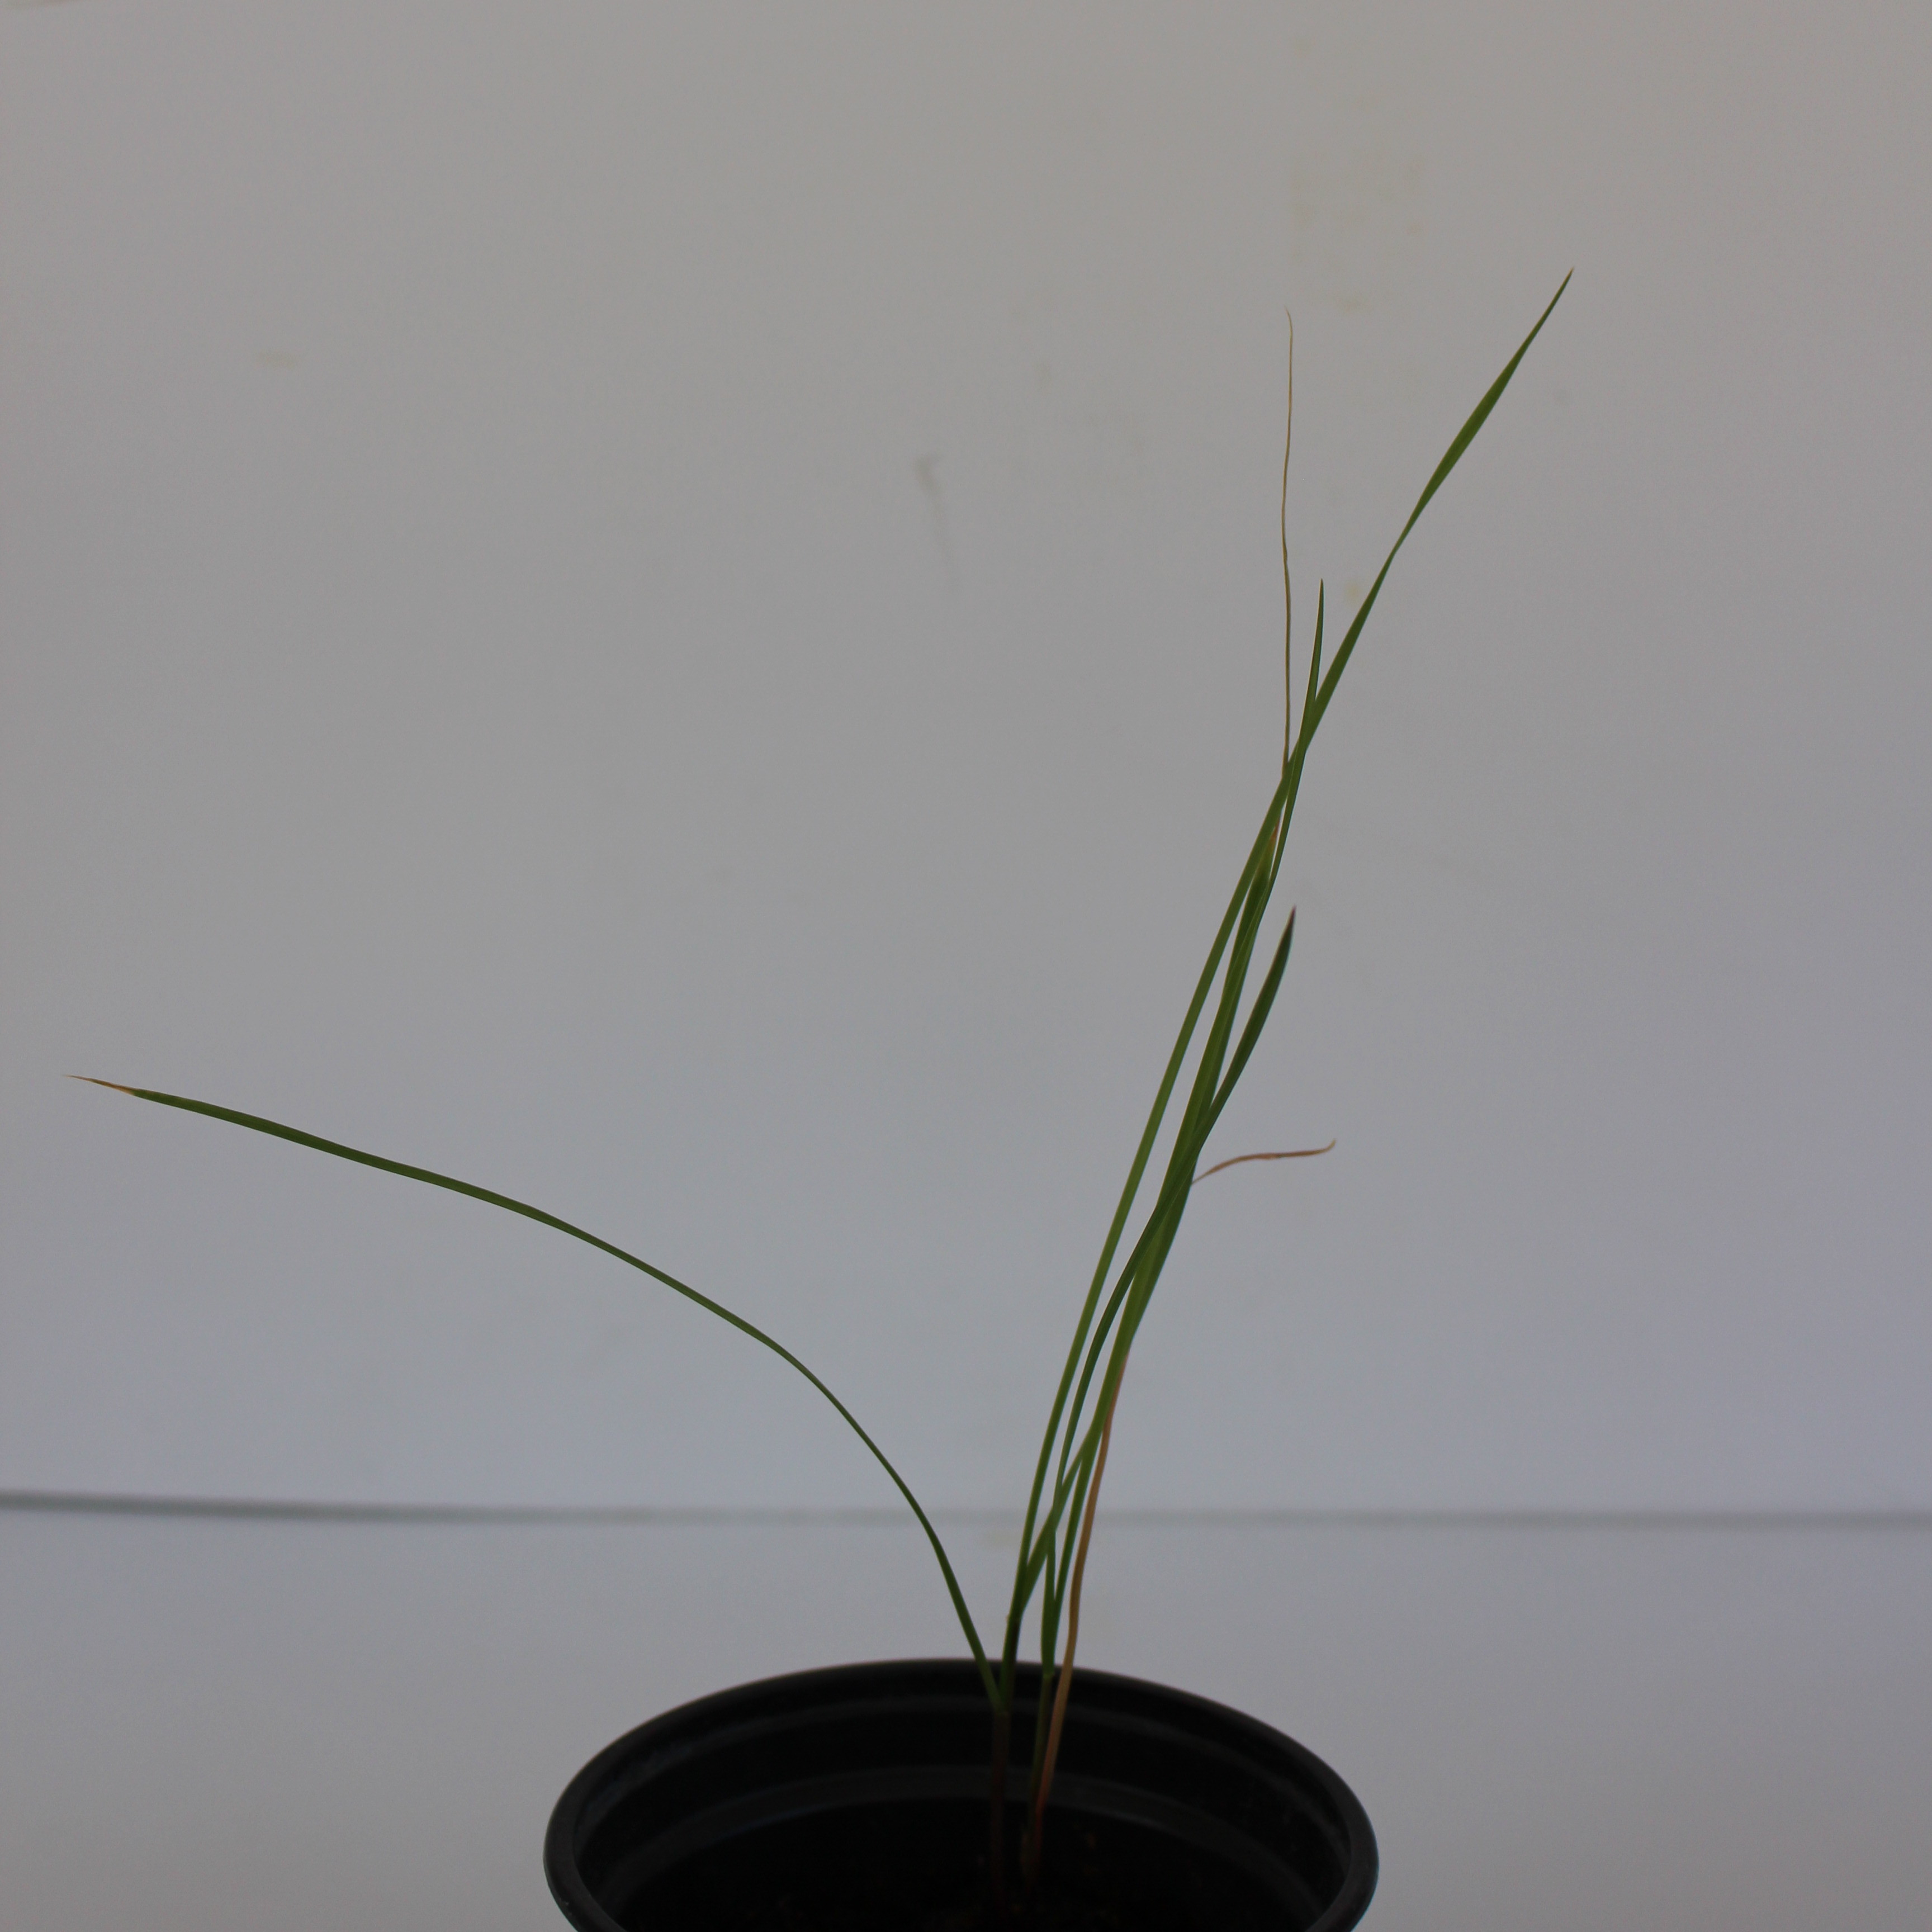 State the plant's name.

Lolium multiflorum
